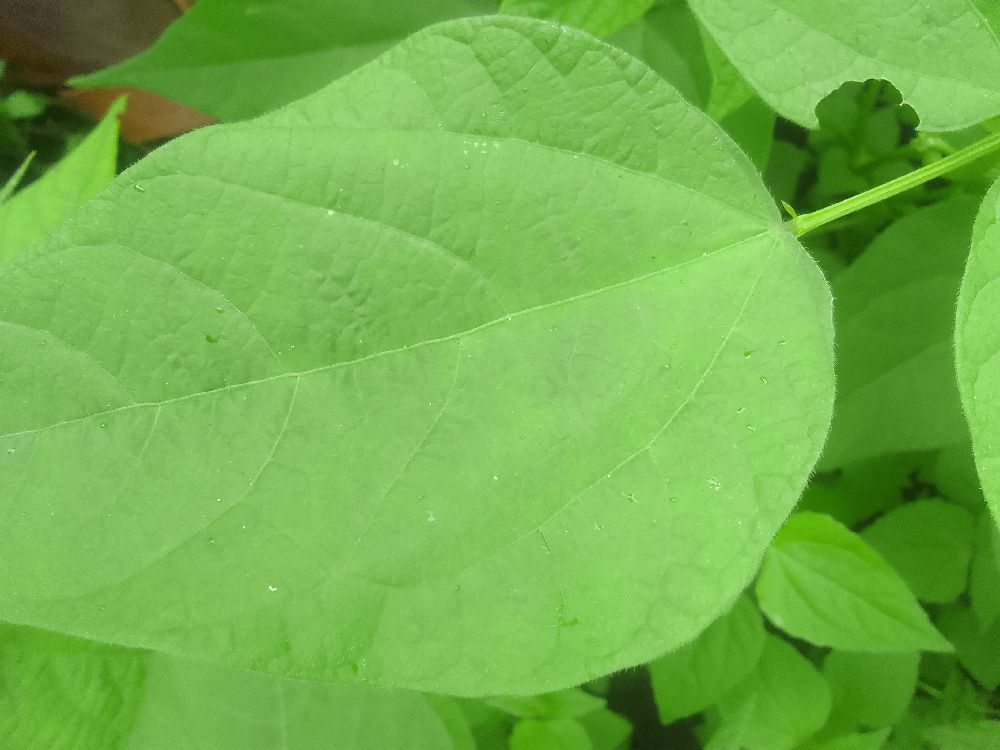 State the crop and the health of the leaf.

common bean, healthy
